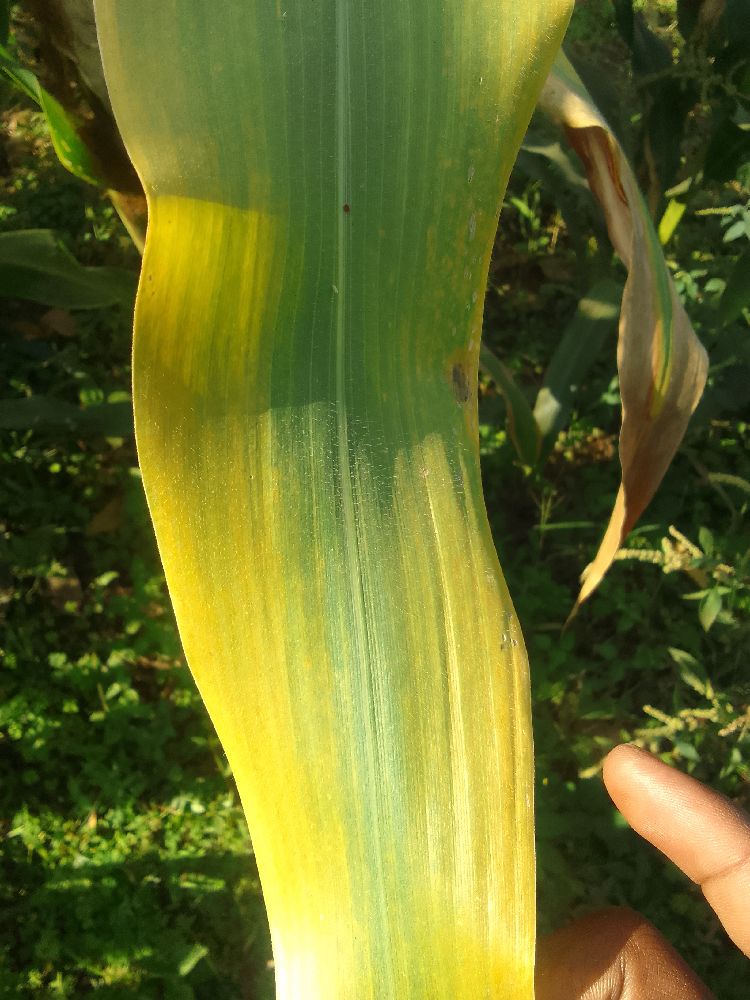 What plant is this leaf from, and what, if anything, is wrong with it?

maize, maize lethal necrosis
